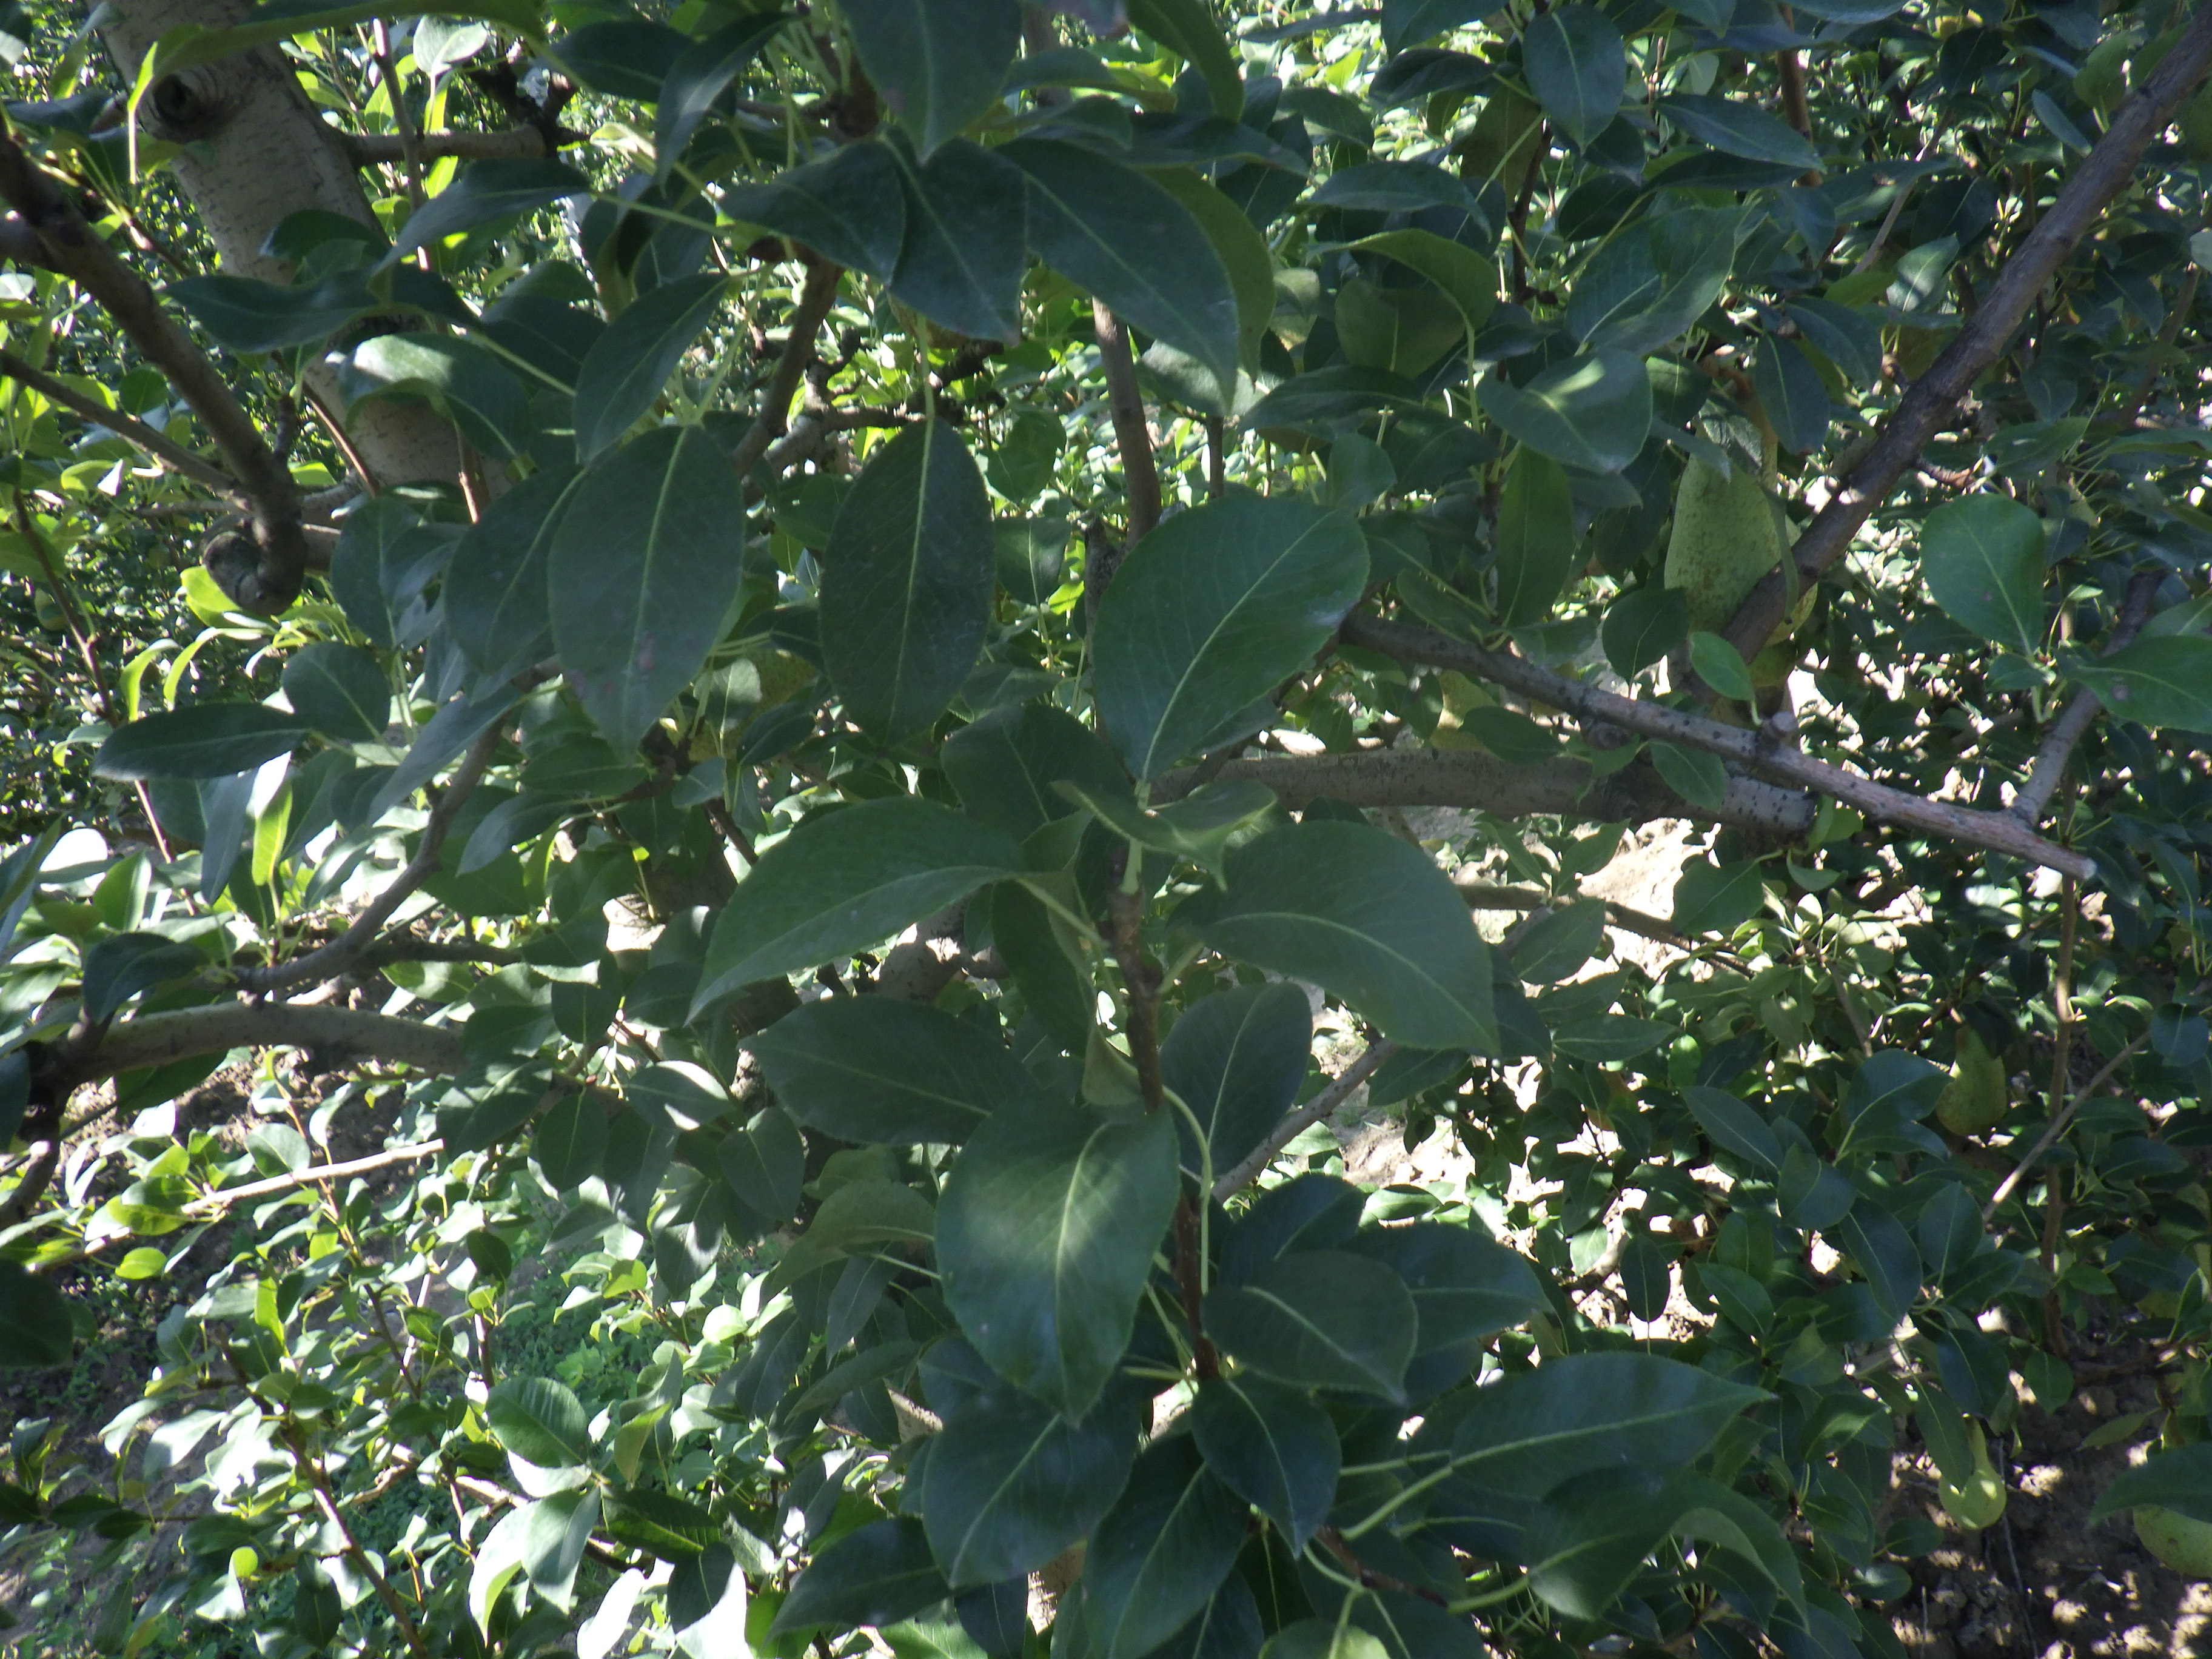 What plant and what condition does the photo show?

pear, chemical damage
